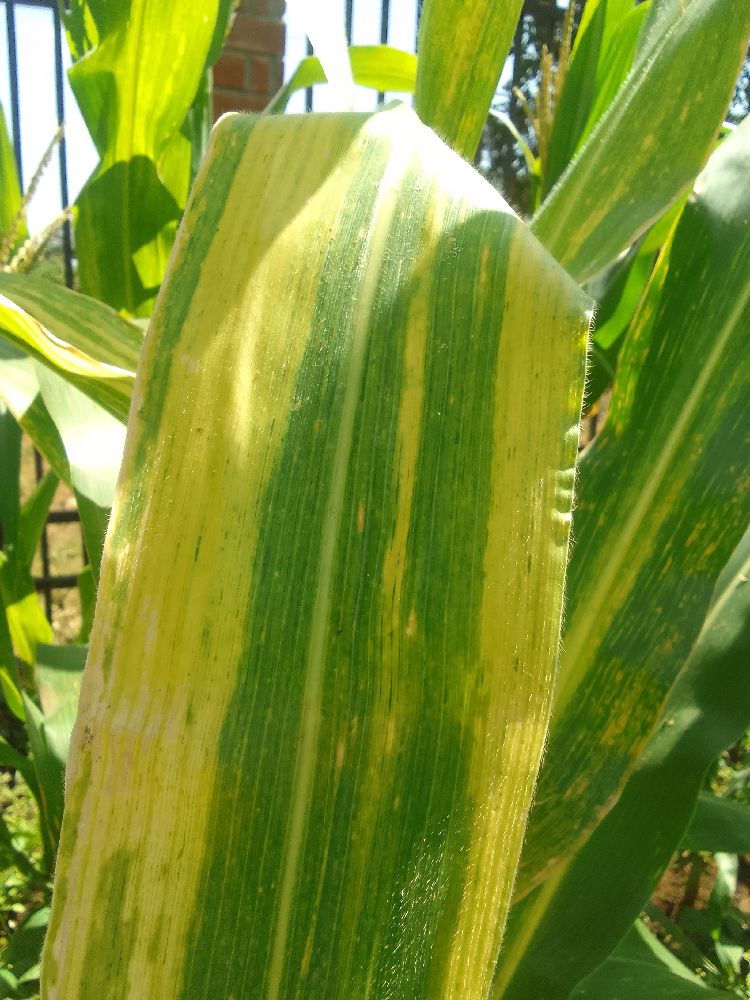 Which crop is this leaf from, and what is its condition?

maize, maize lethal necrosis
